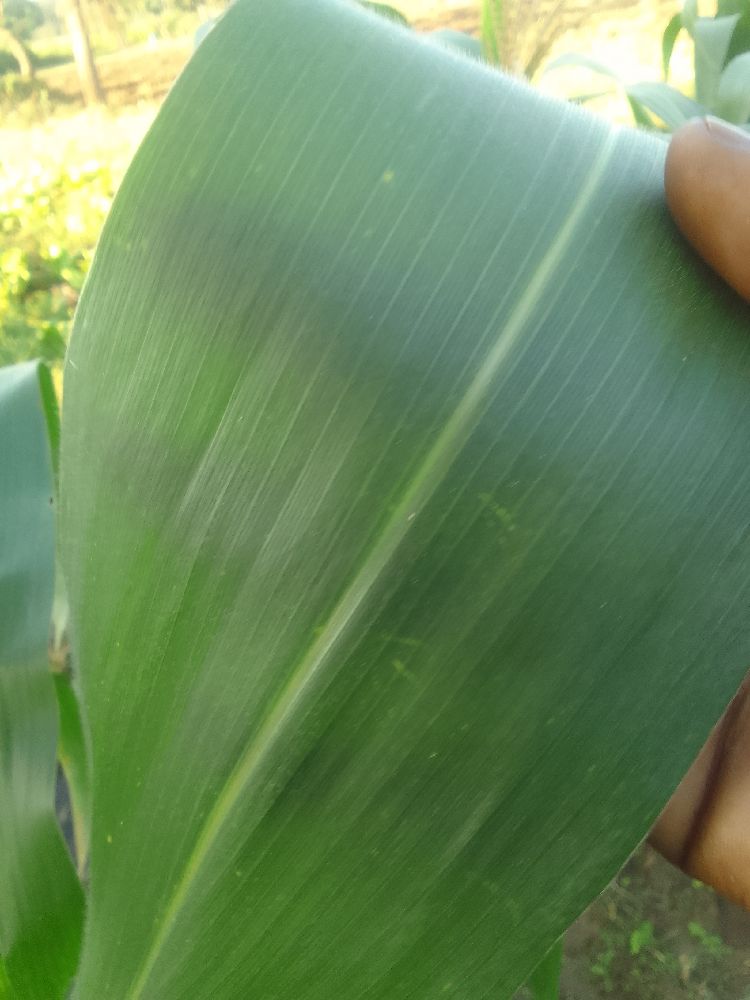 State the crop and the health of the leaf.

maize, healthy
